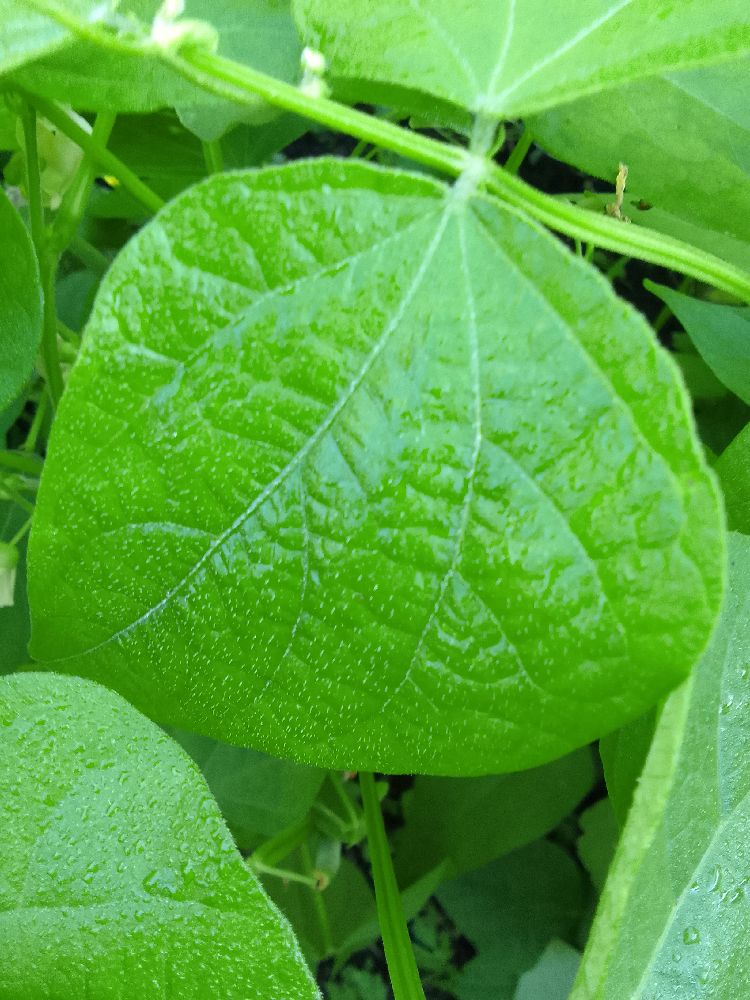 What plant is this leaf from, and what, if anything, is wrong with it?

common bean, healthy
